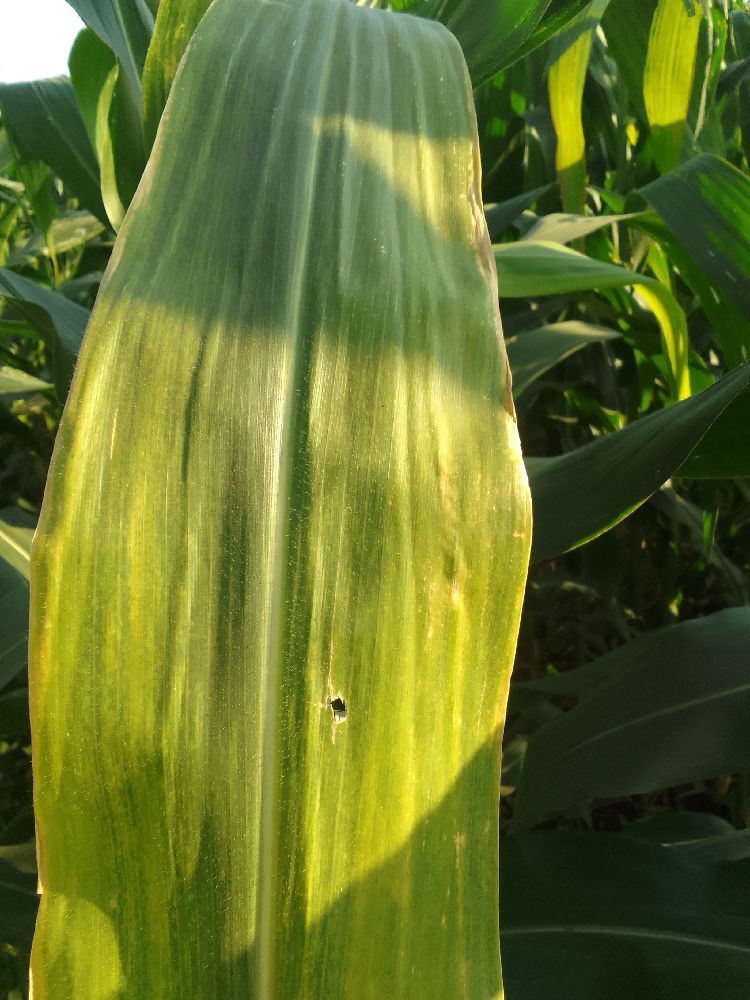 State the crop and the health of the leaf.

maize, maize lethal necrosis
